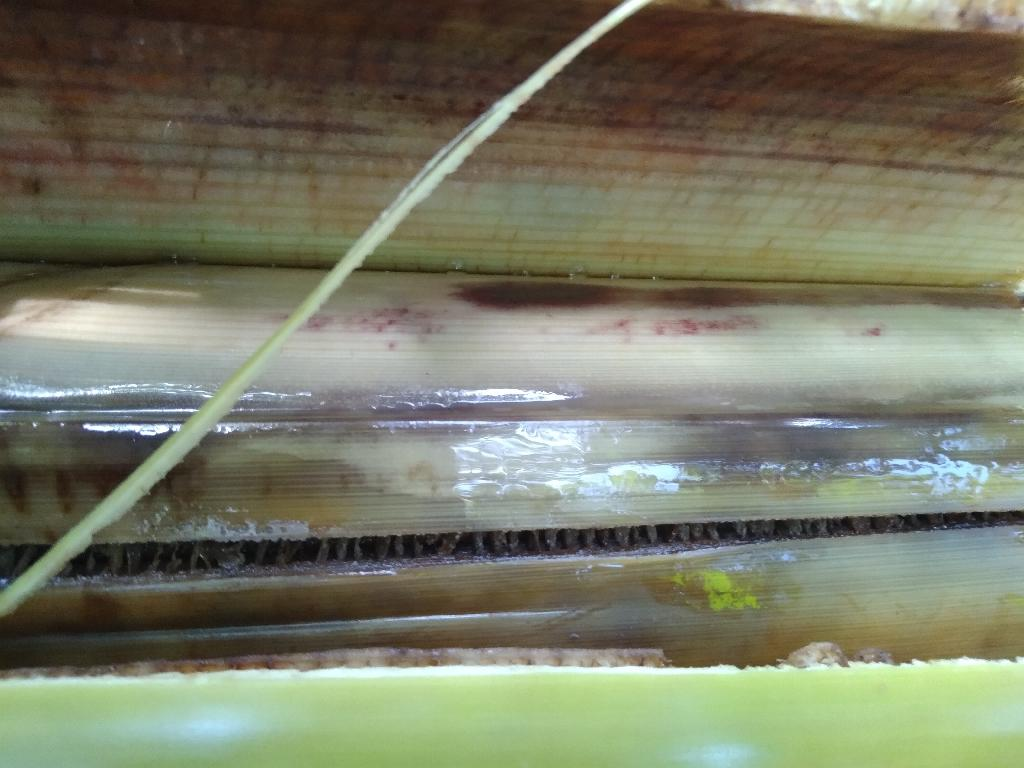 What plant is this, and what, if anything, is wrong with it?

banana, fusarium wilt race 1
